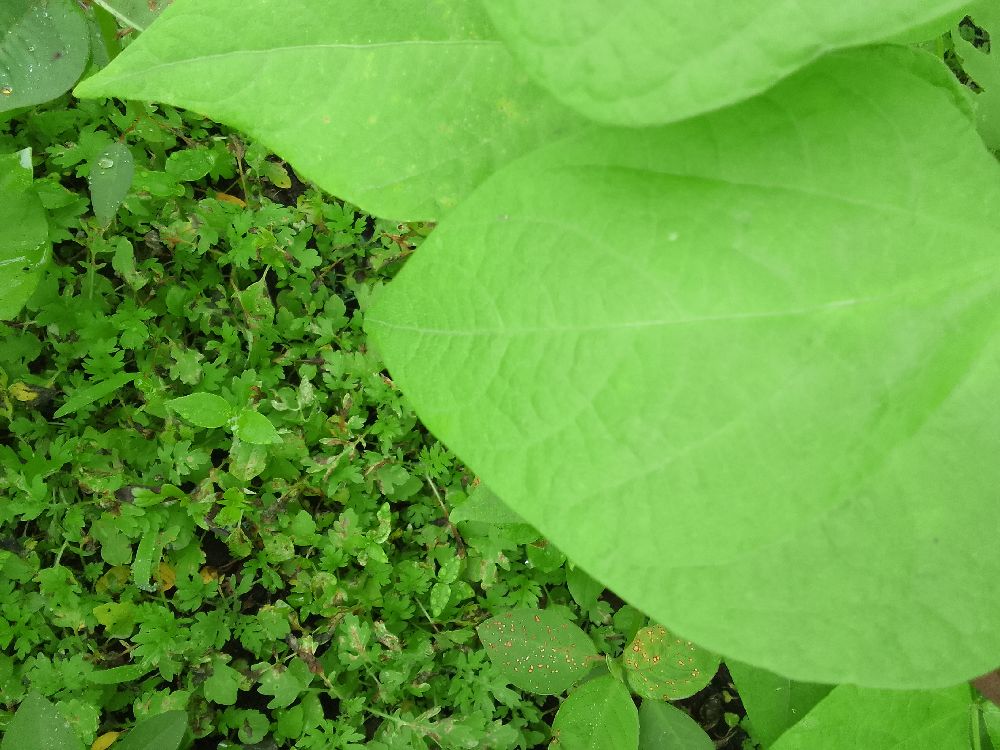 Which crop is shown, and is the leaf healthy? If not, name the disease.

common bean, healthy
